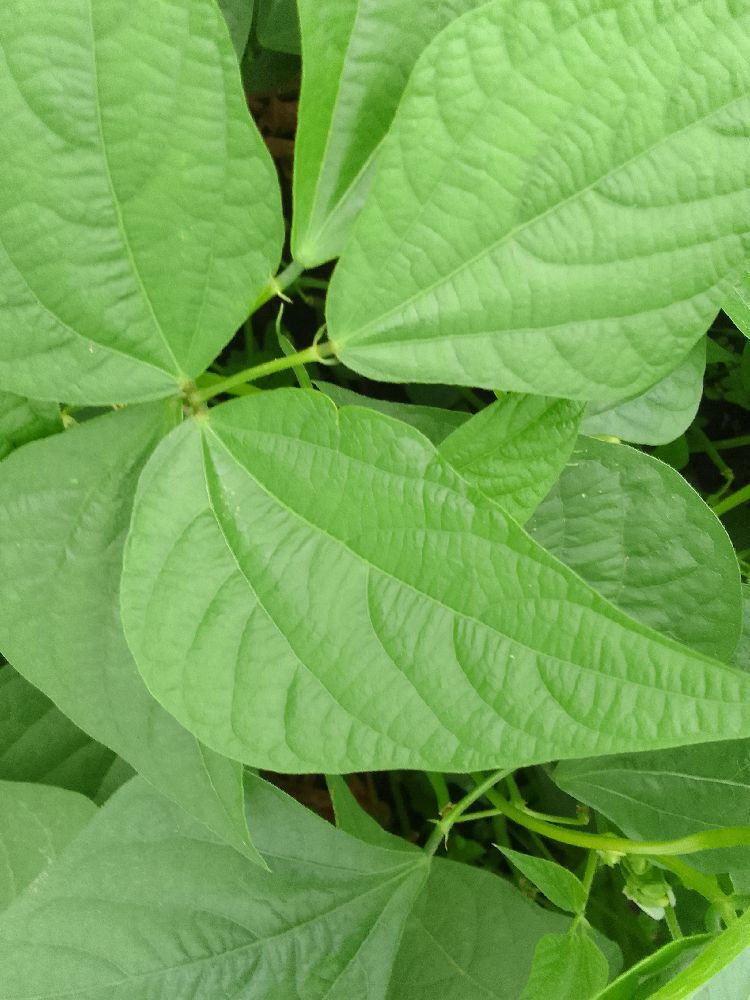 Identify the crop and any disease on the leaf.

common bean, healthy
